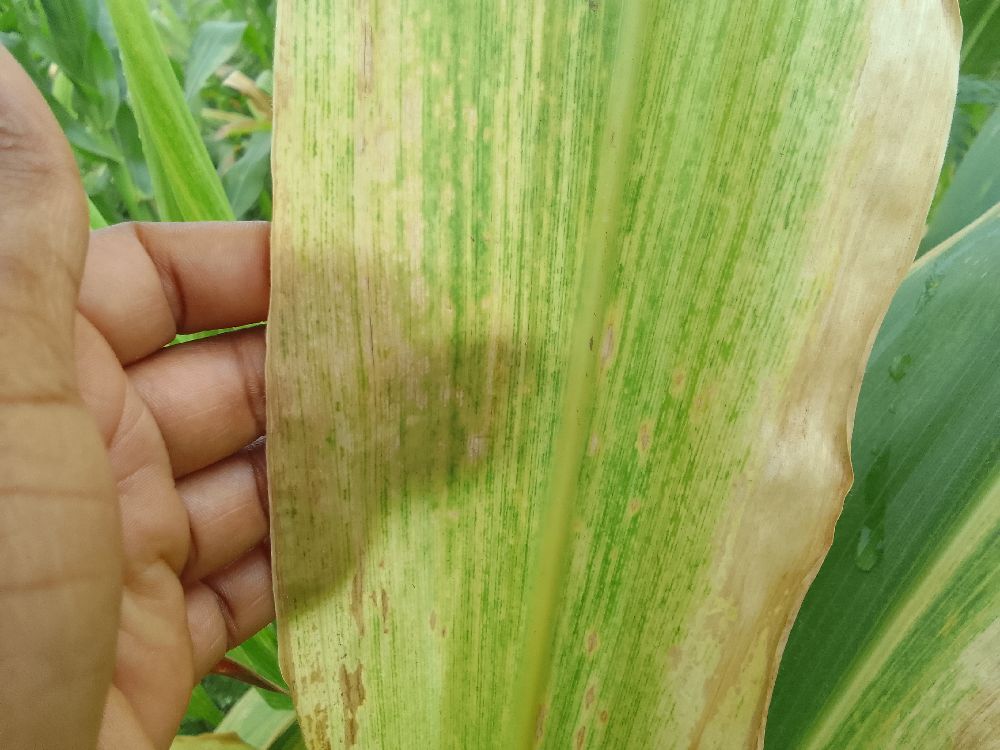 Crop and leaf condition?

maize, maize lethal necrosis
